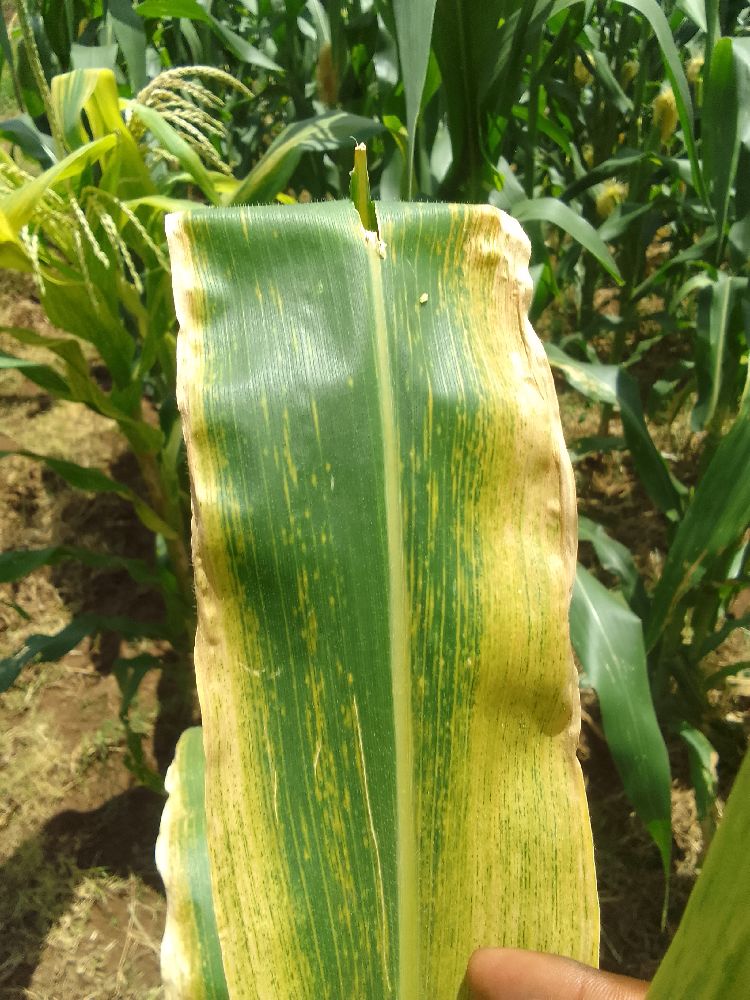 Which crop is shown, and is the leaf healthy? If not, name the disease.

maize, maize lethal necrosis
